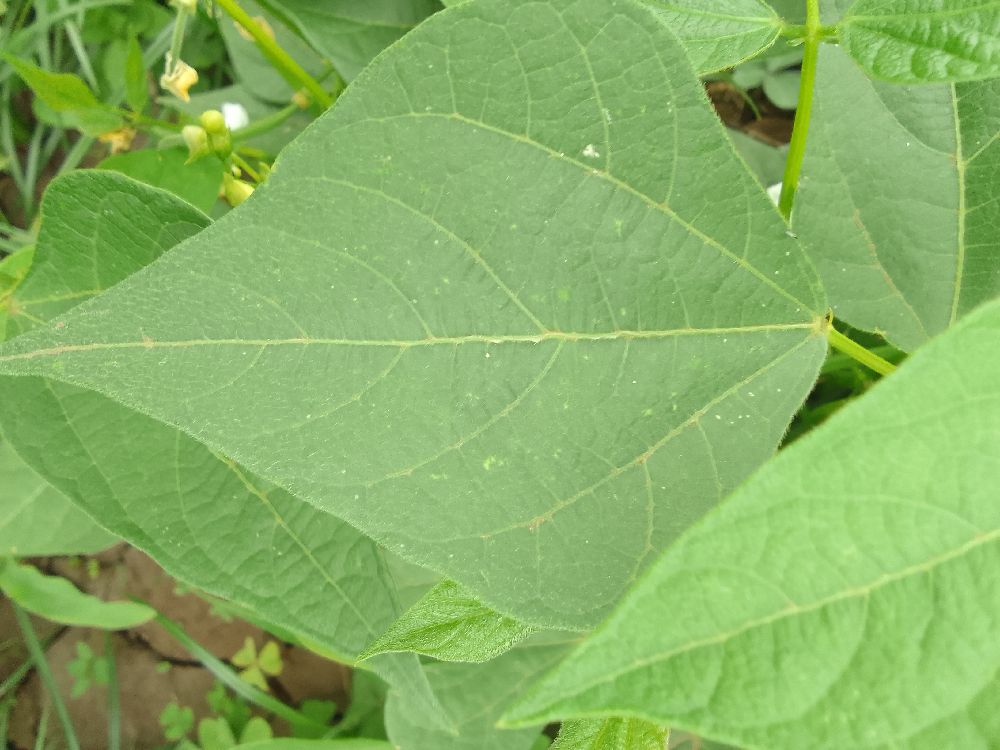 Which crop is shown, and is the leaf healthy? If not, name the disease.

common bean, healthy
